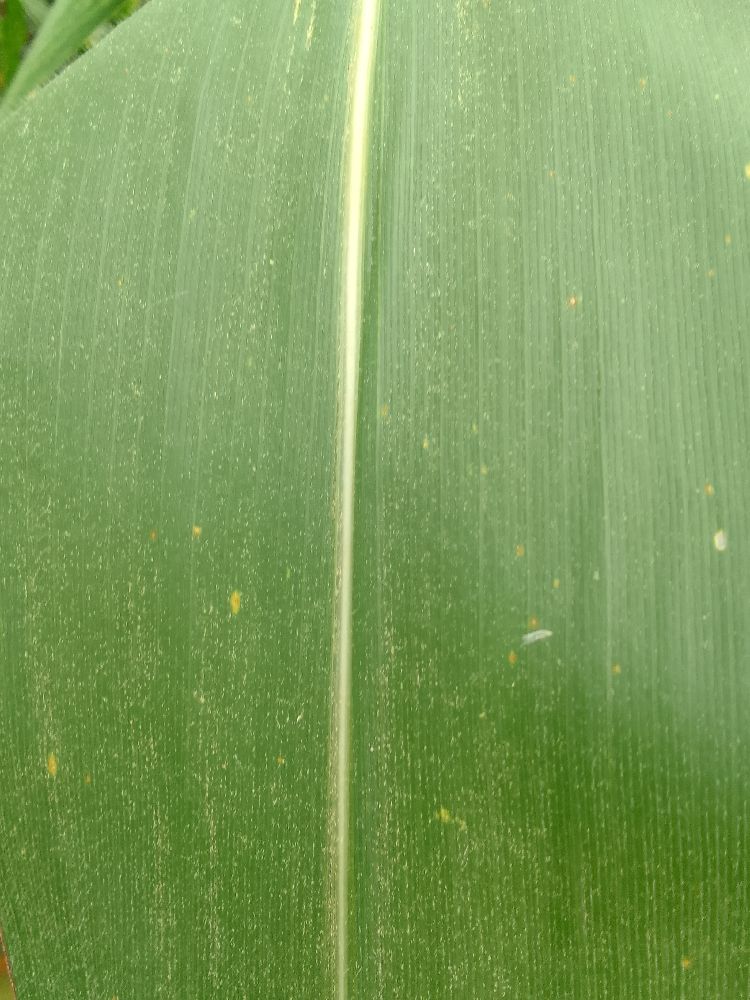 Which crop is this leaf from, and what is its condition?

maize, healthy
